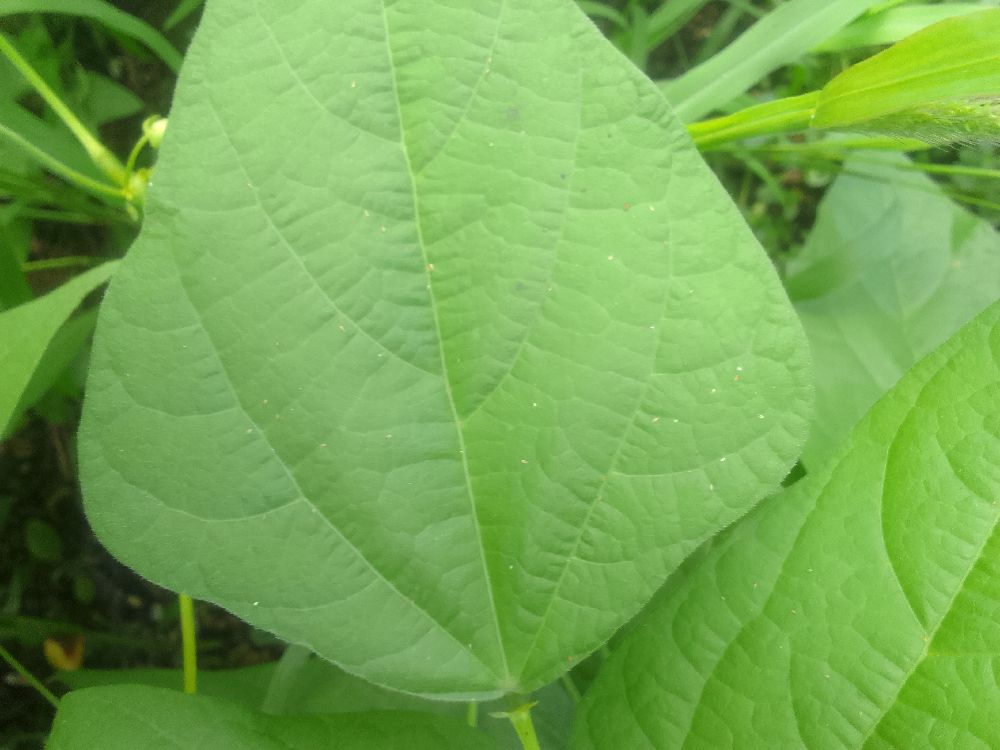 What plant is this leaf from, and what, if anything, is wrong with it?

common bean, healthy
